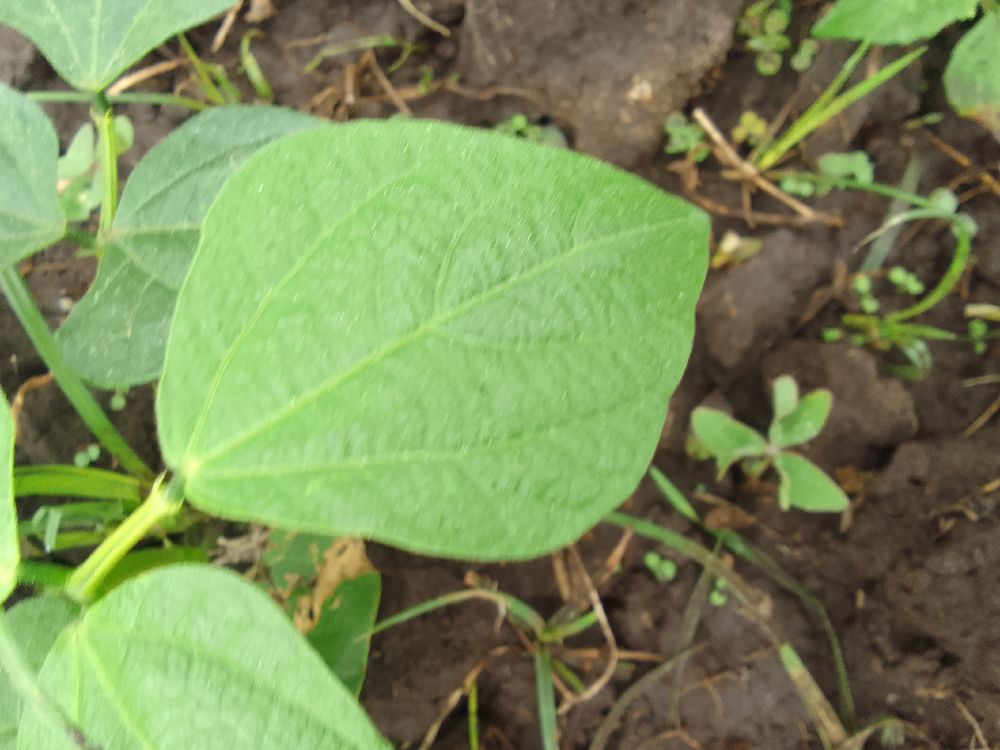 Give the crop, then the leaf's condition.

common bean, healthy
